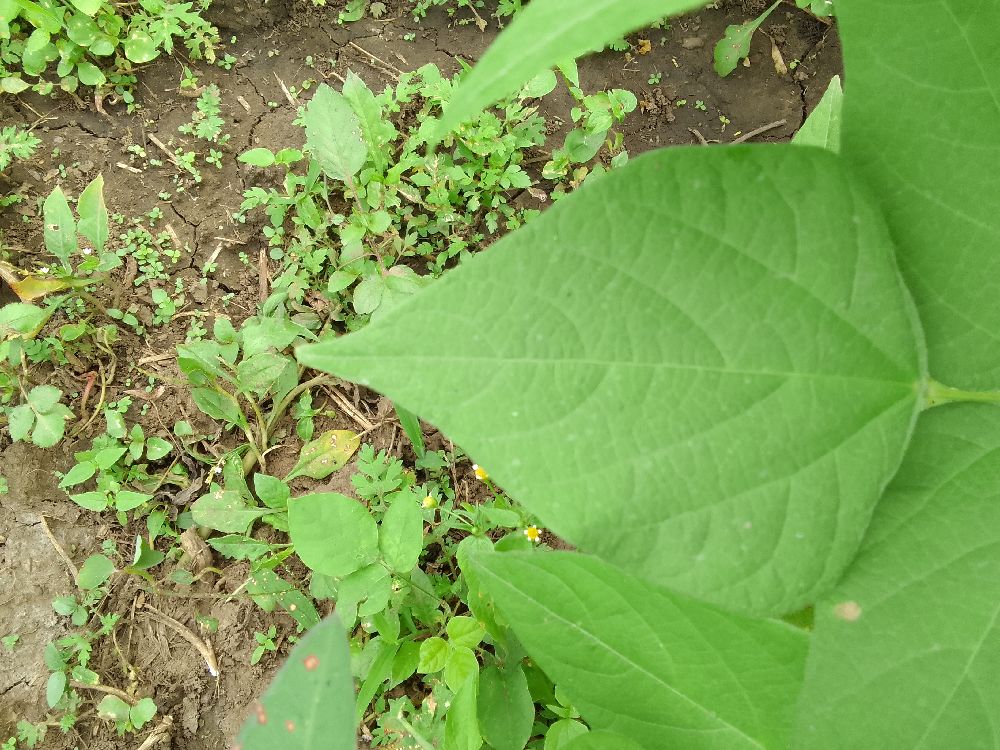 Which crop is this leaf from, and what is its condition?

common bean, healthy
